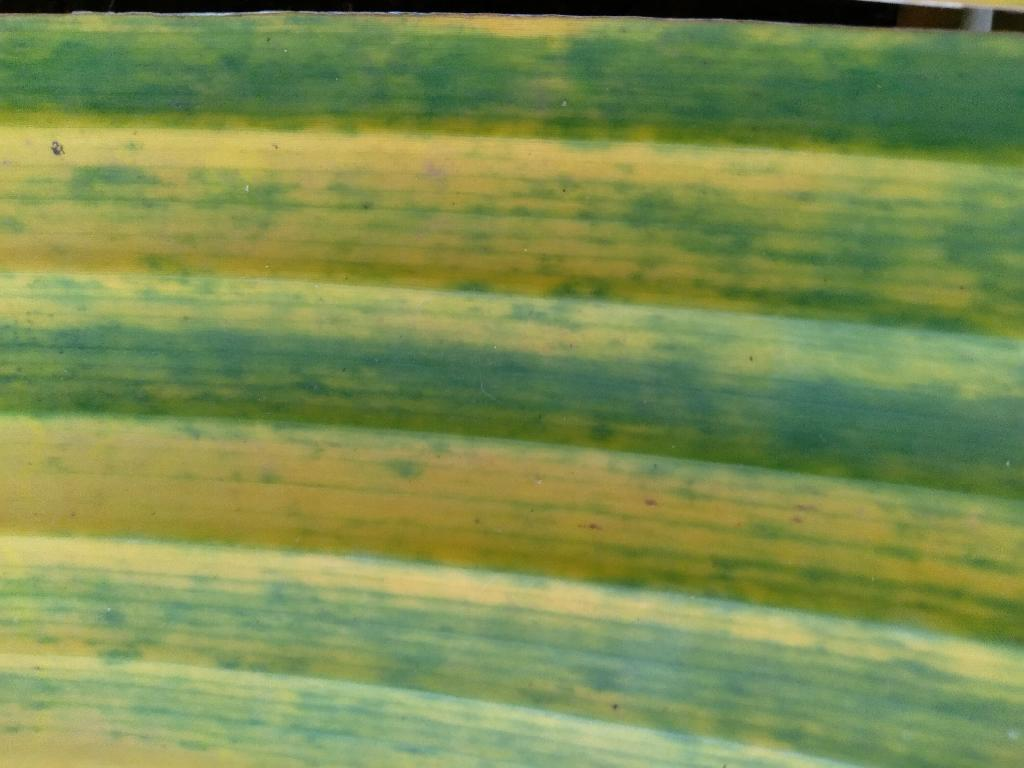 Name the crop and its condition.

banana, fusarium wilt race 1
